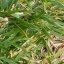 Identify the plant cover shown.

grass
